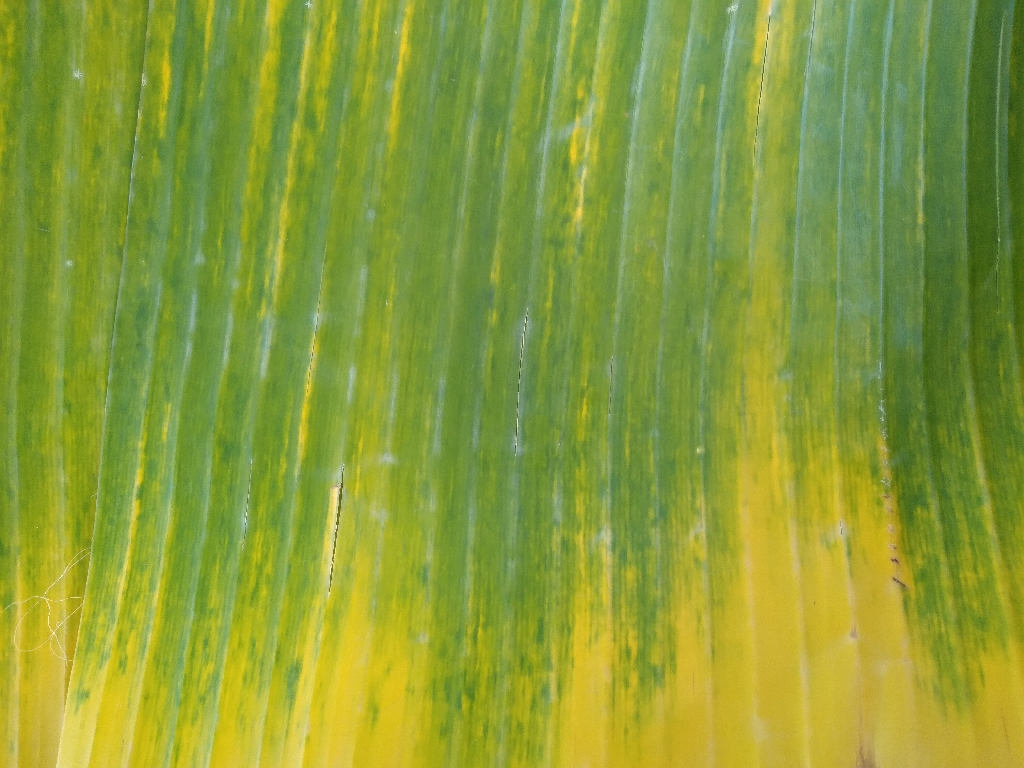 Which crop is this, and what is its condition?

banana, fusarium wilt race 1
